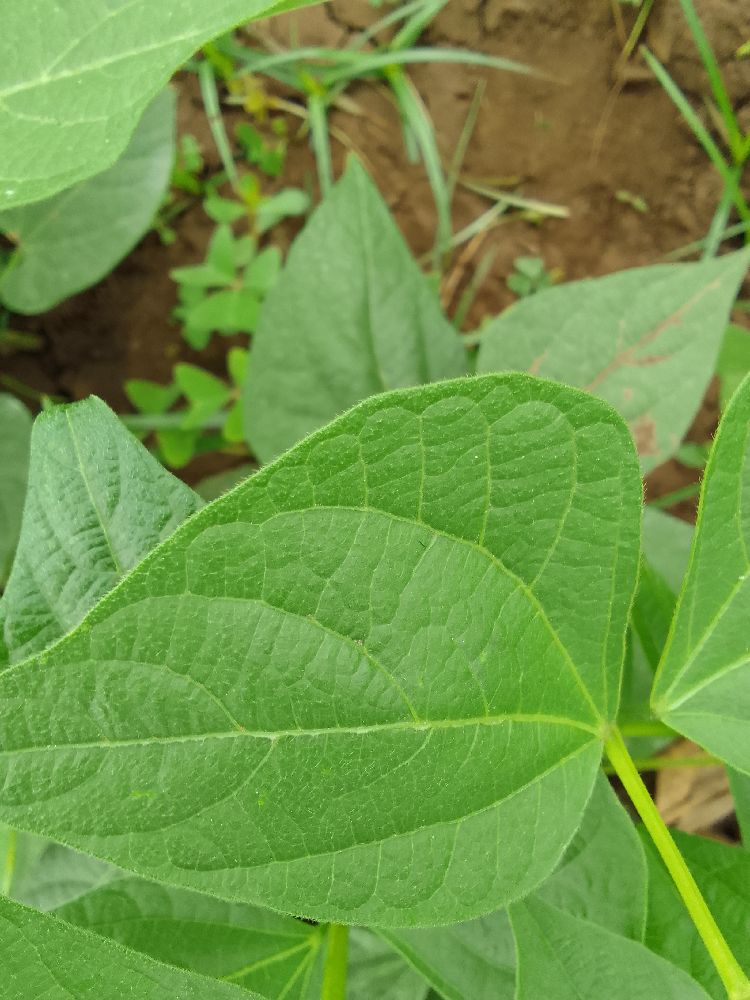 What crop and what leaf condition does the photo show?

common bean, healthy
